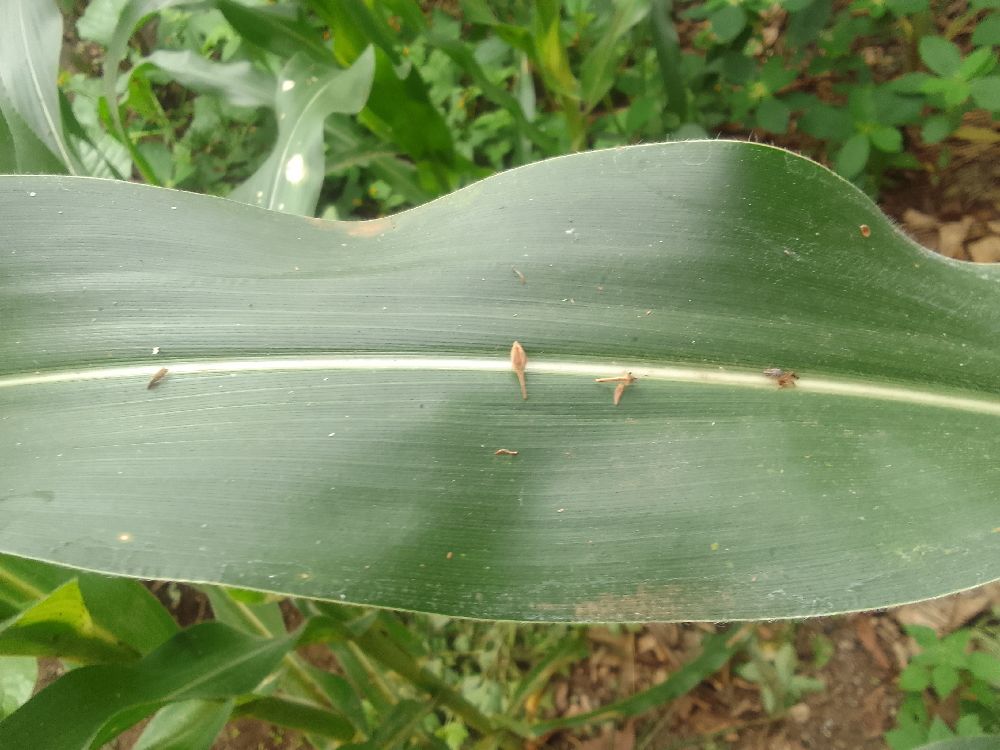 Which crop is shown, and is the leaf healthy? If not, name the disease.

maize, healthy
